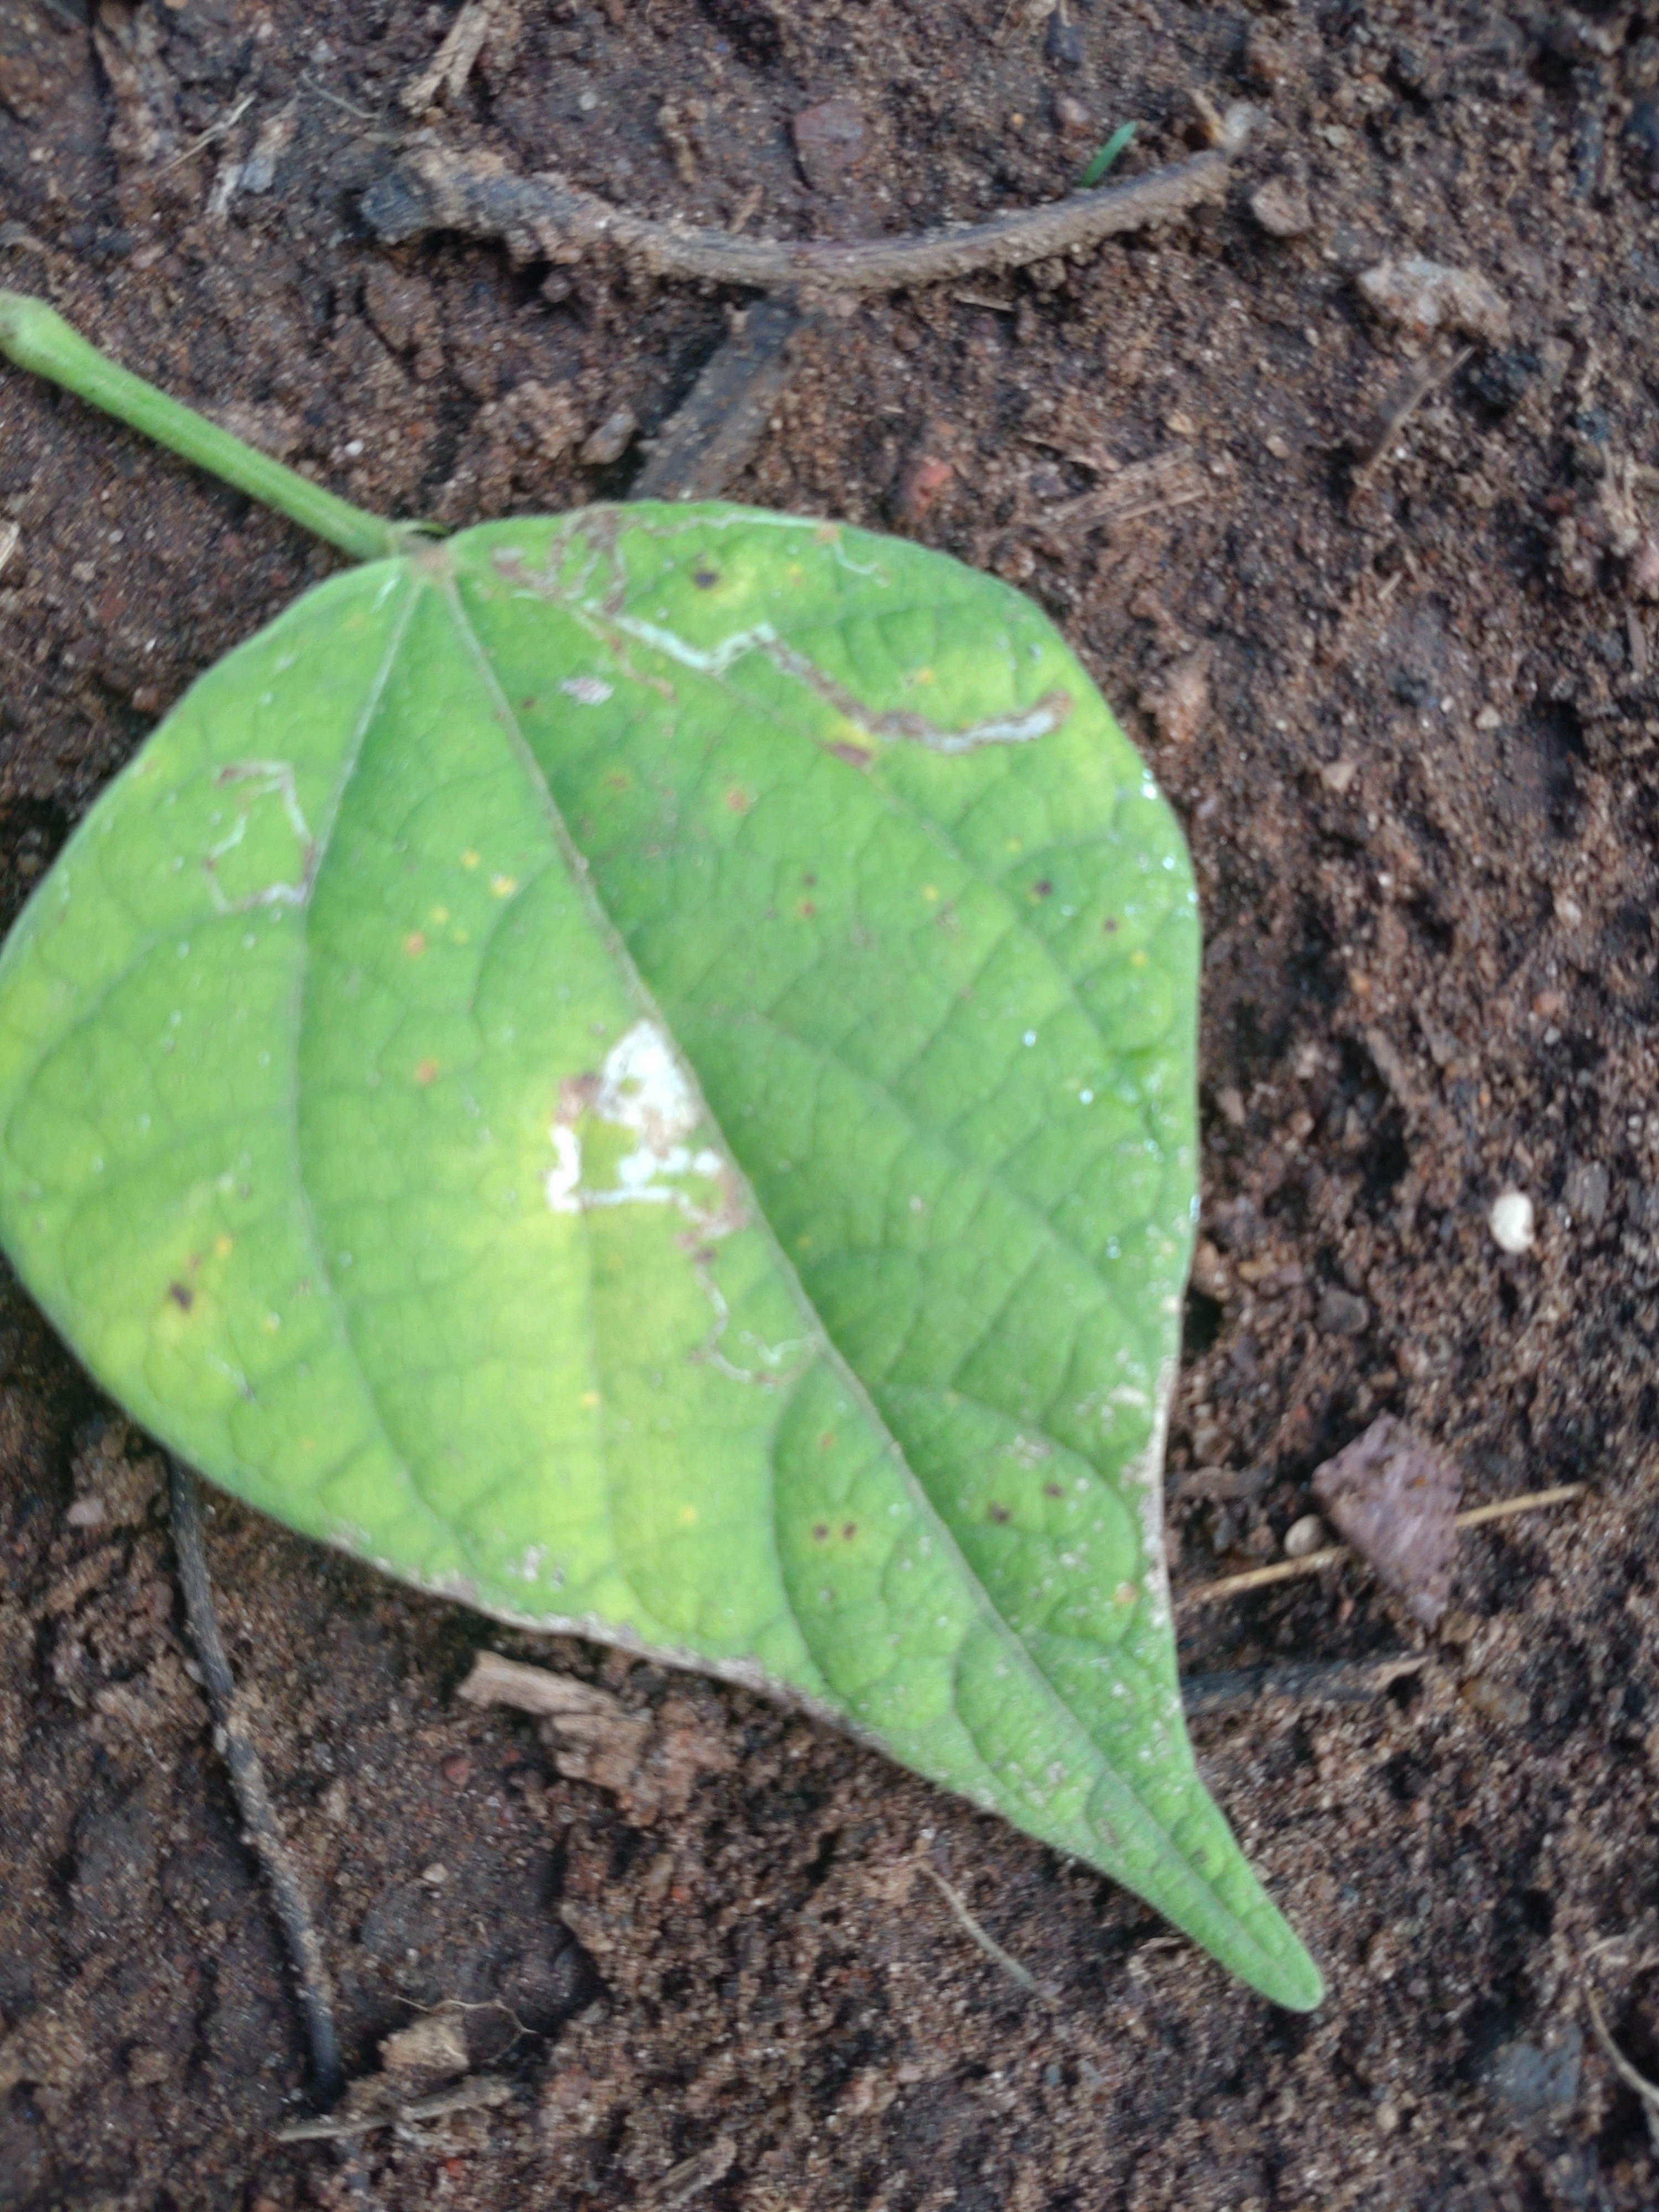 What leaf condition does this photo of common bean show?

rust
